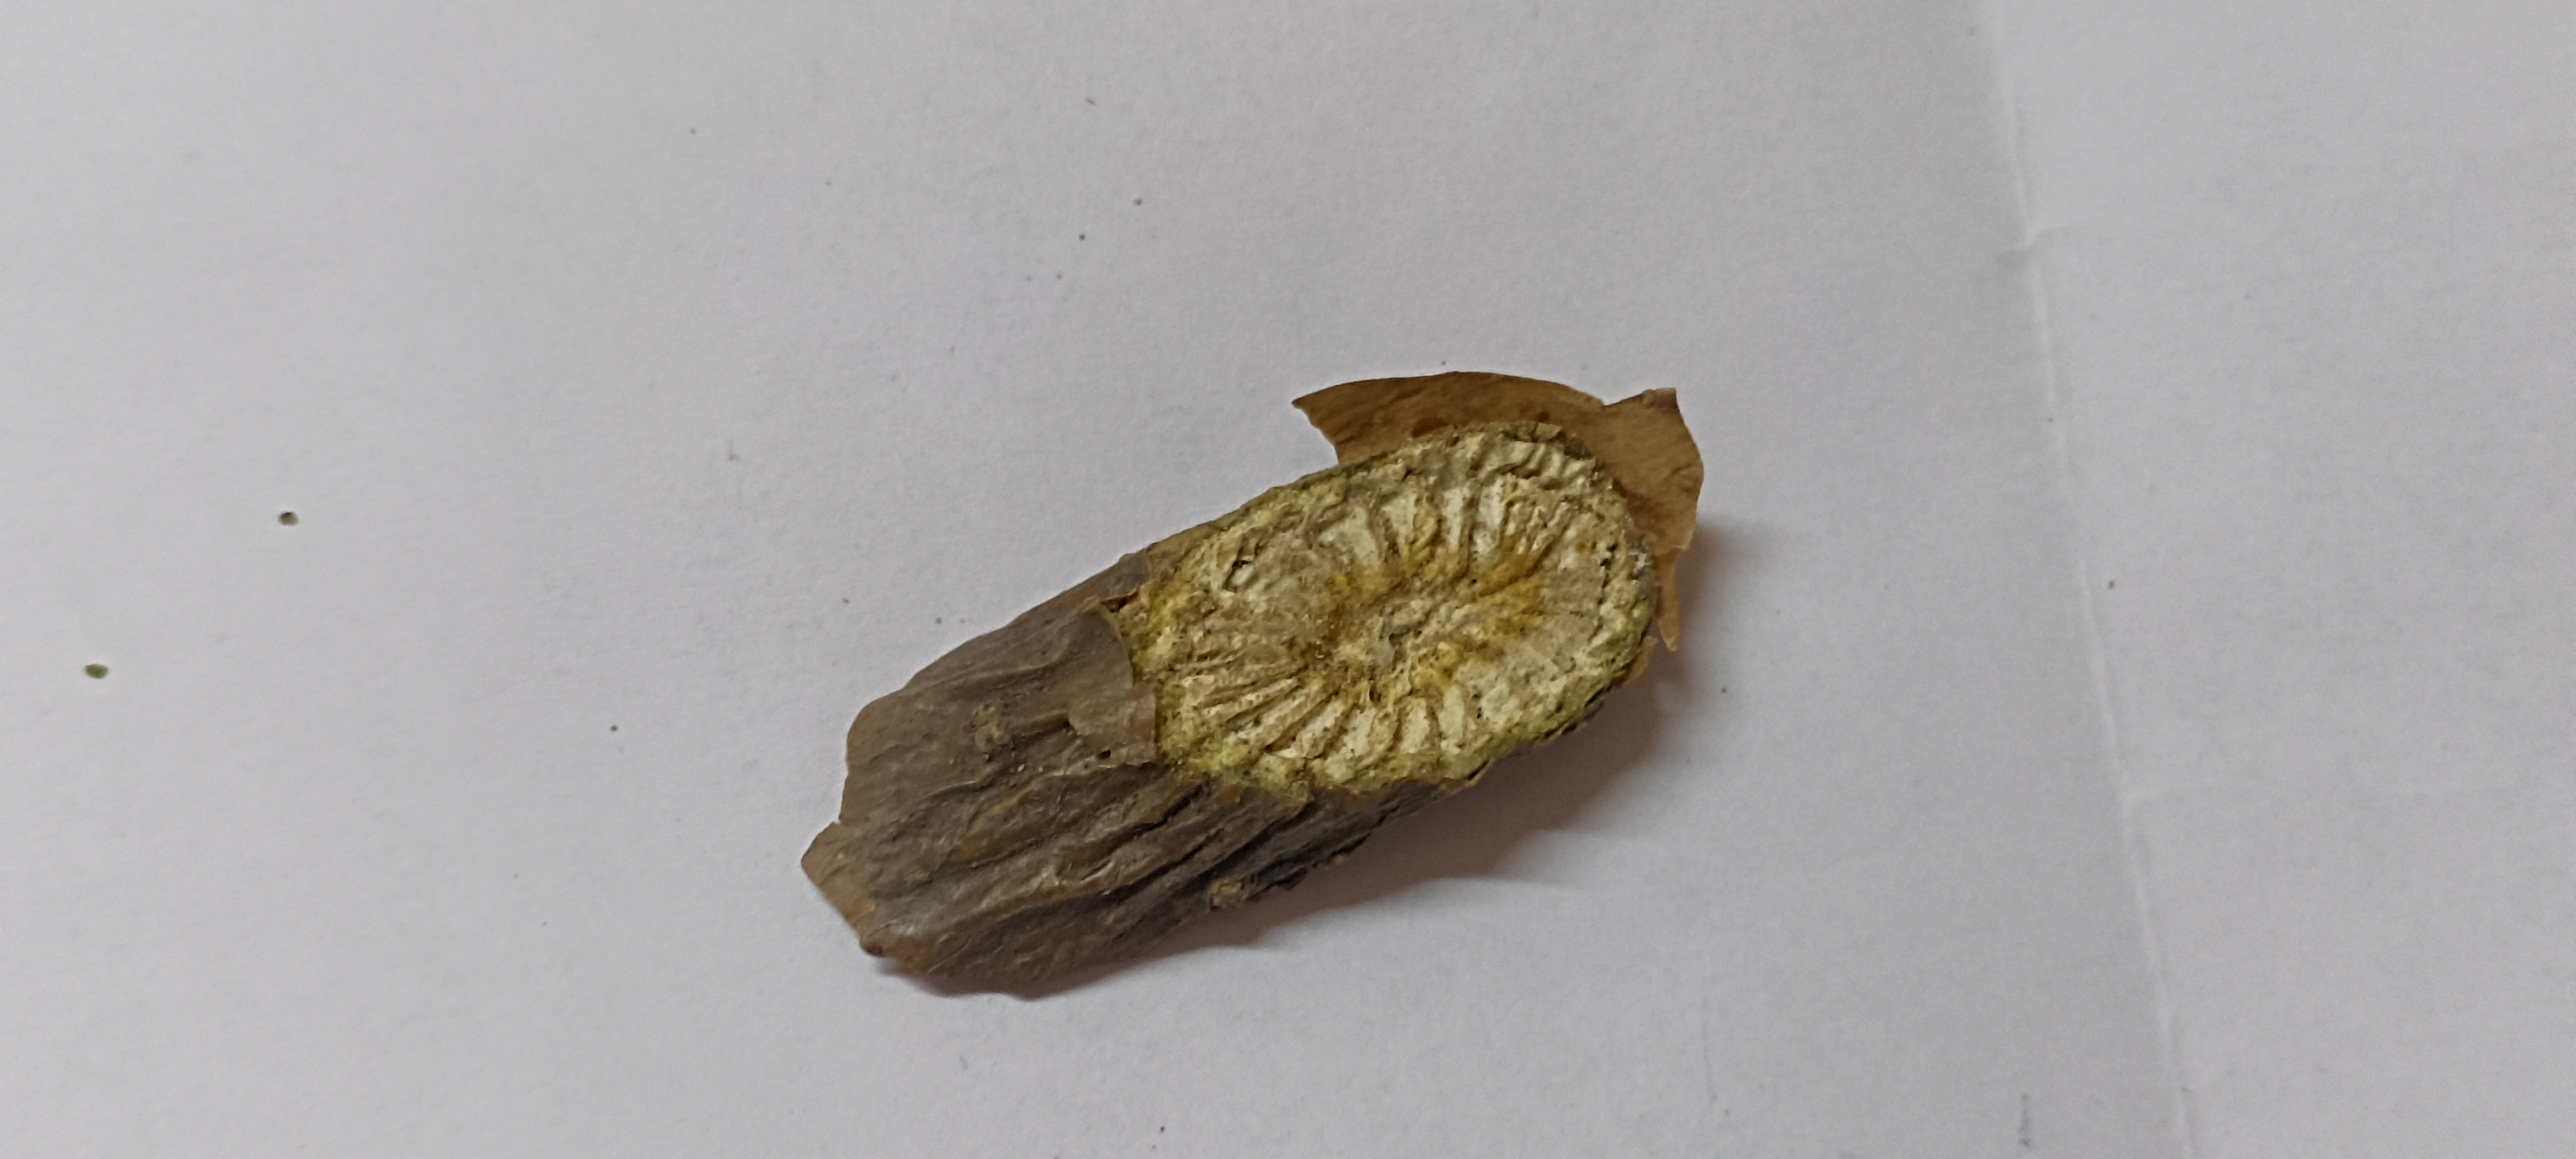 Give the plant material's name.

gulvel
